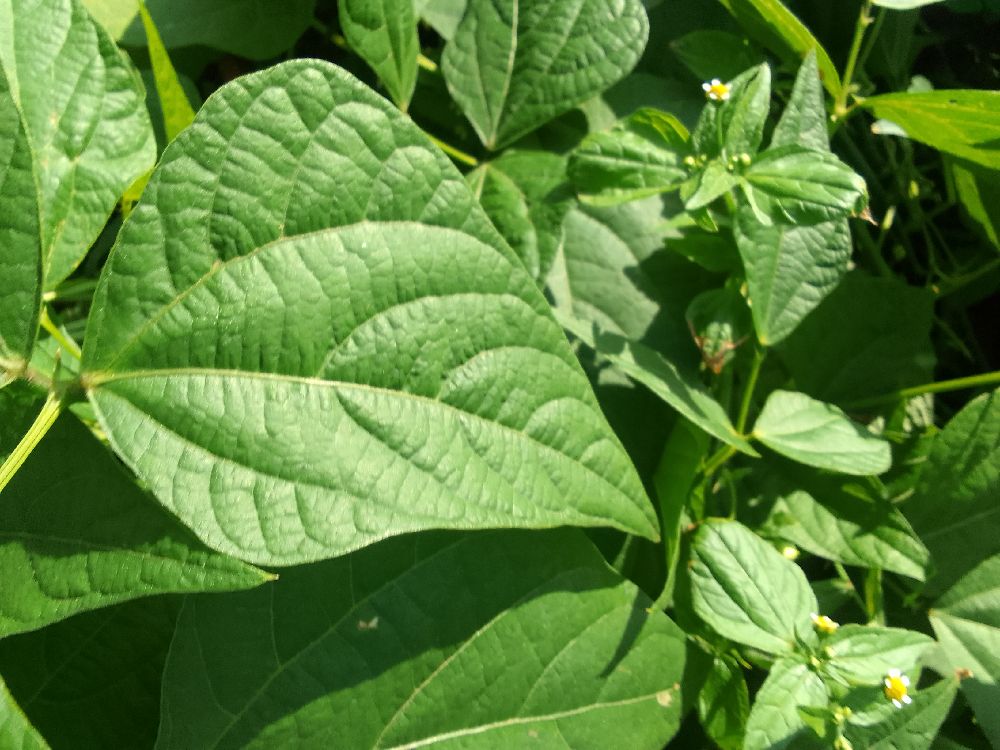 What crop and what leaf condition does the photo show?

common bean, healthy
